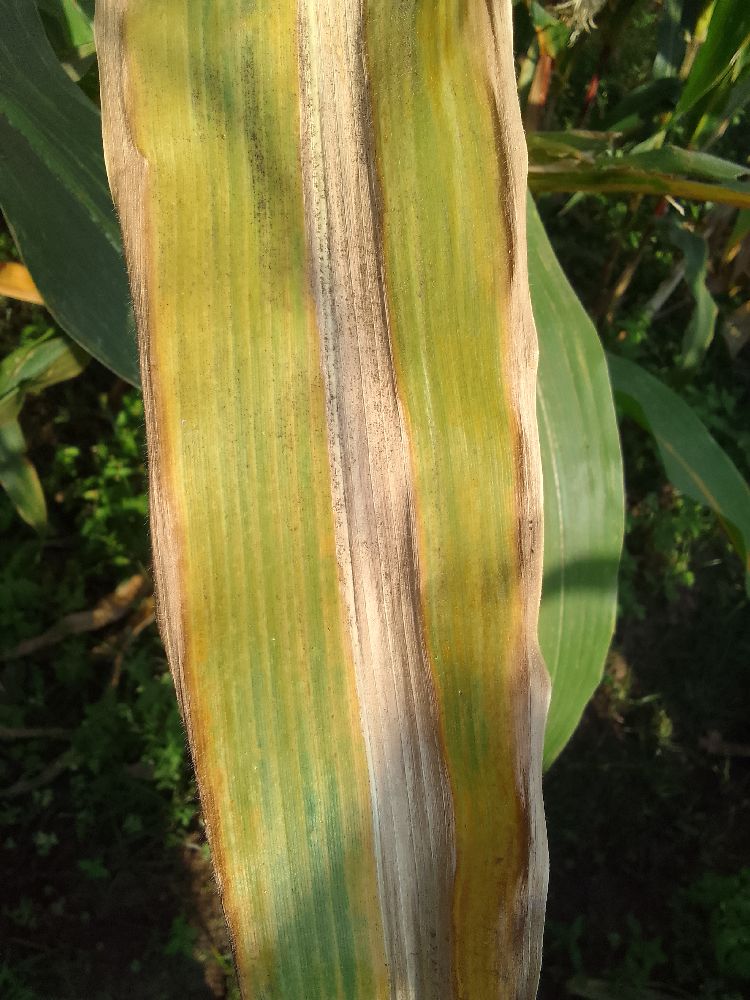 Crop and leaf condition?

maize, maize lethal necrosis
